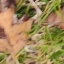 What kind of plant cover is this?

grass
